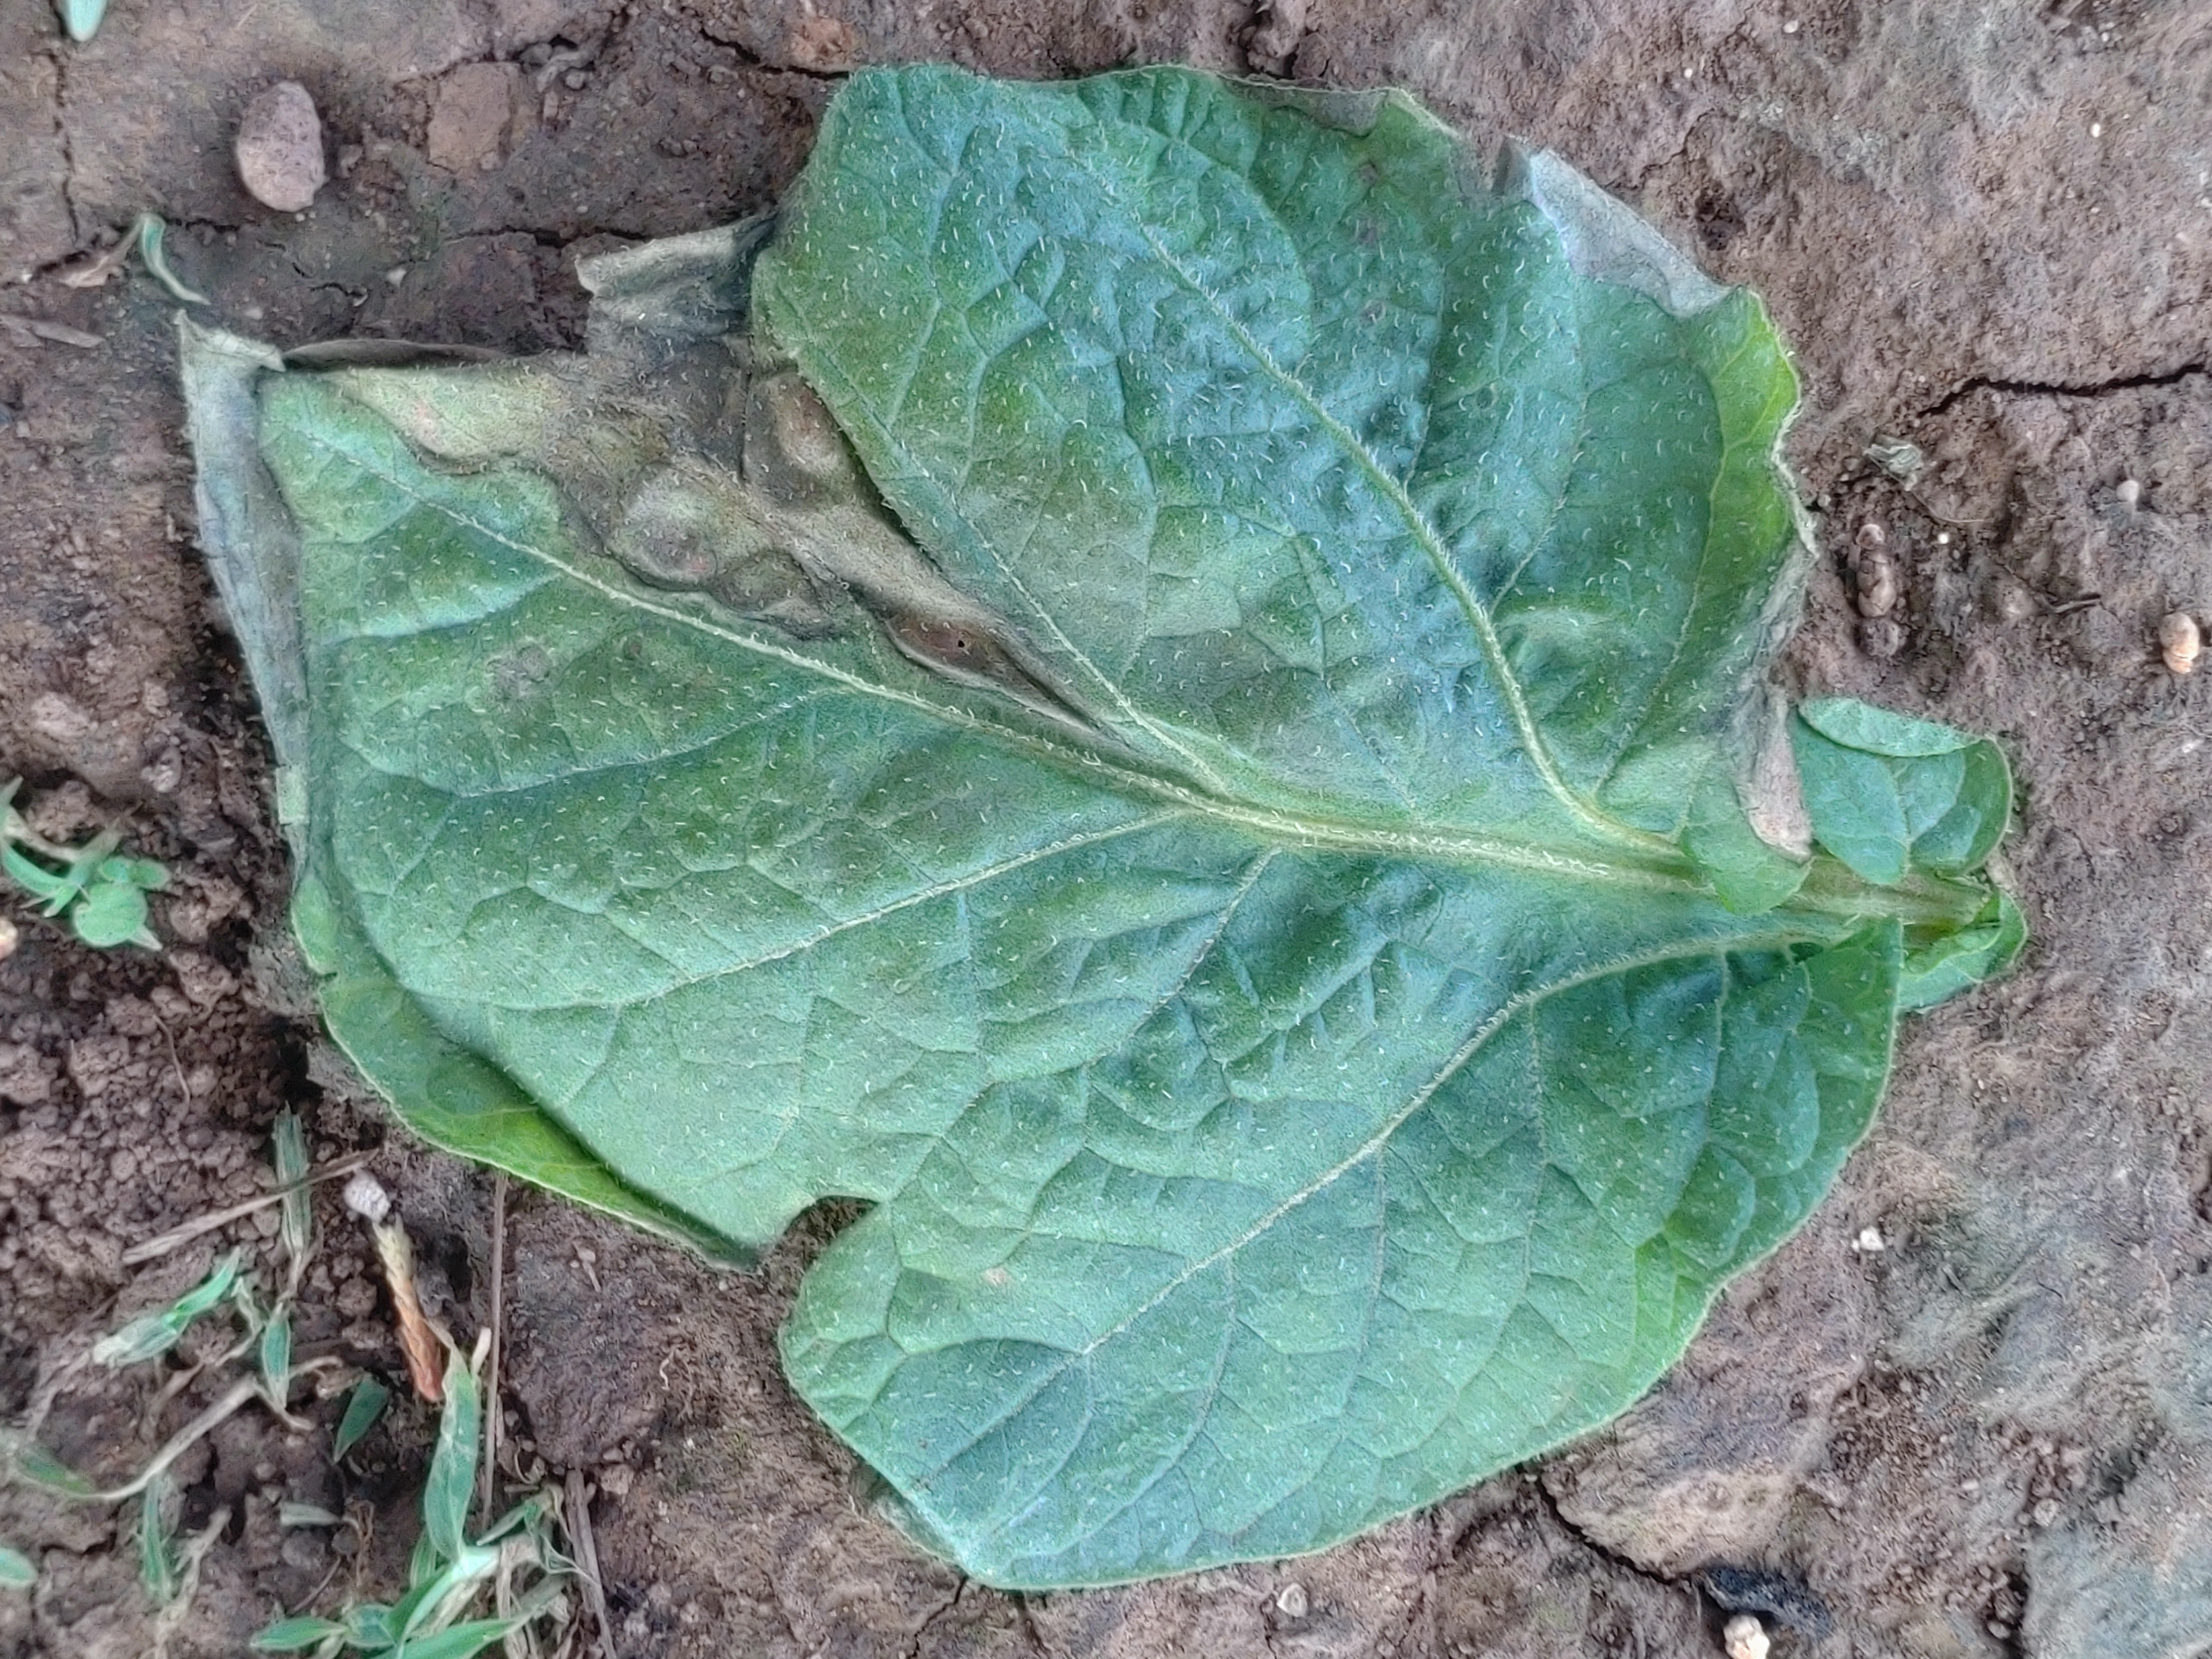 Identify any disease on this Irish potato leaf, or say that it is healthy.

early blight
